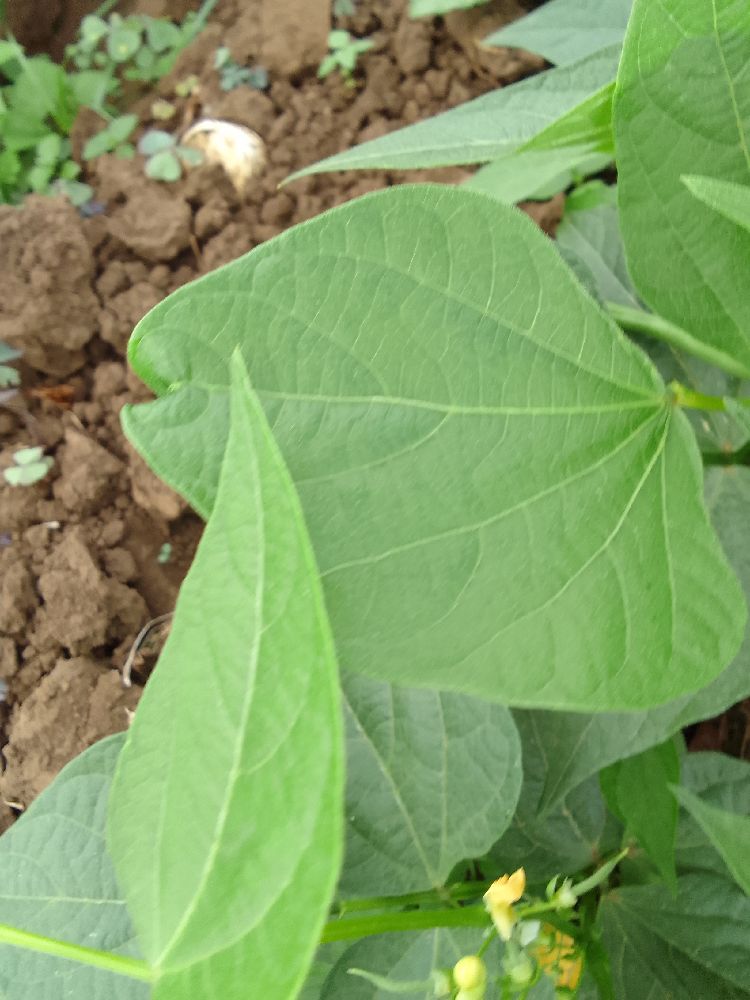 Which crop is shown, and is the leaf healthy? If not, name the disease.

common bean, healthy
